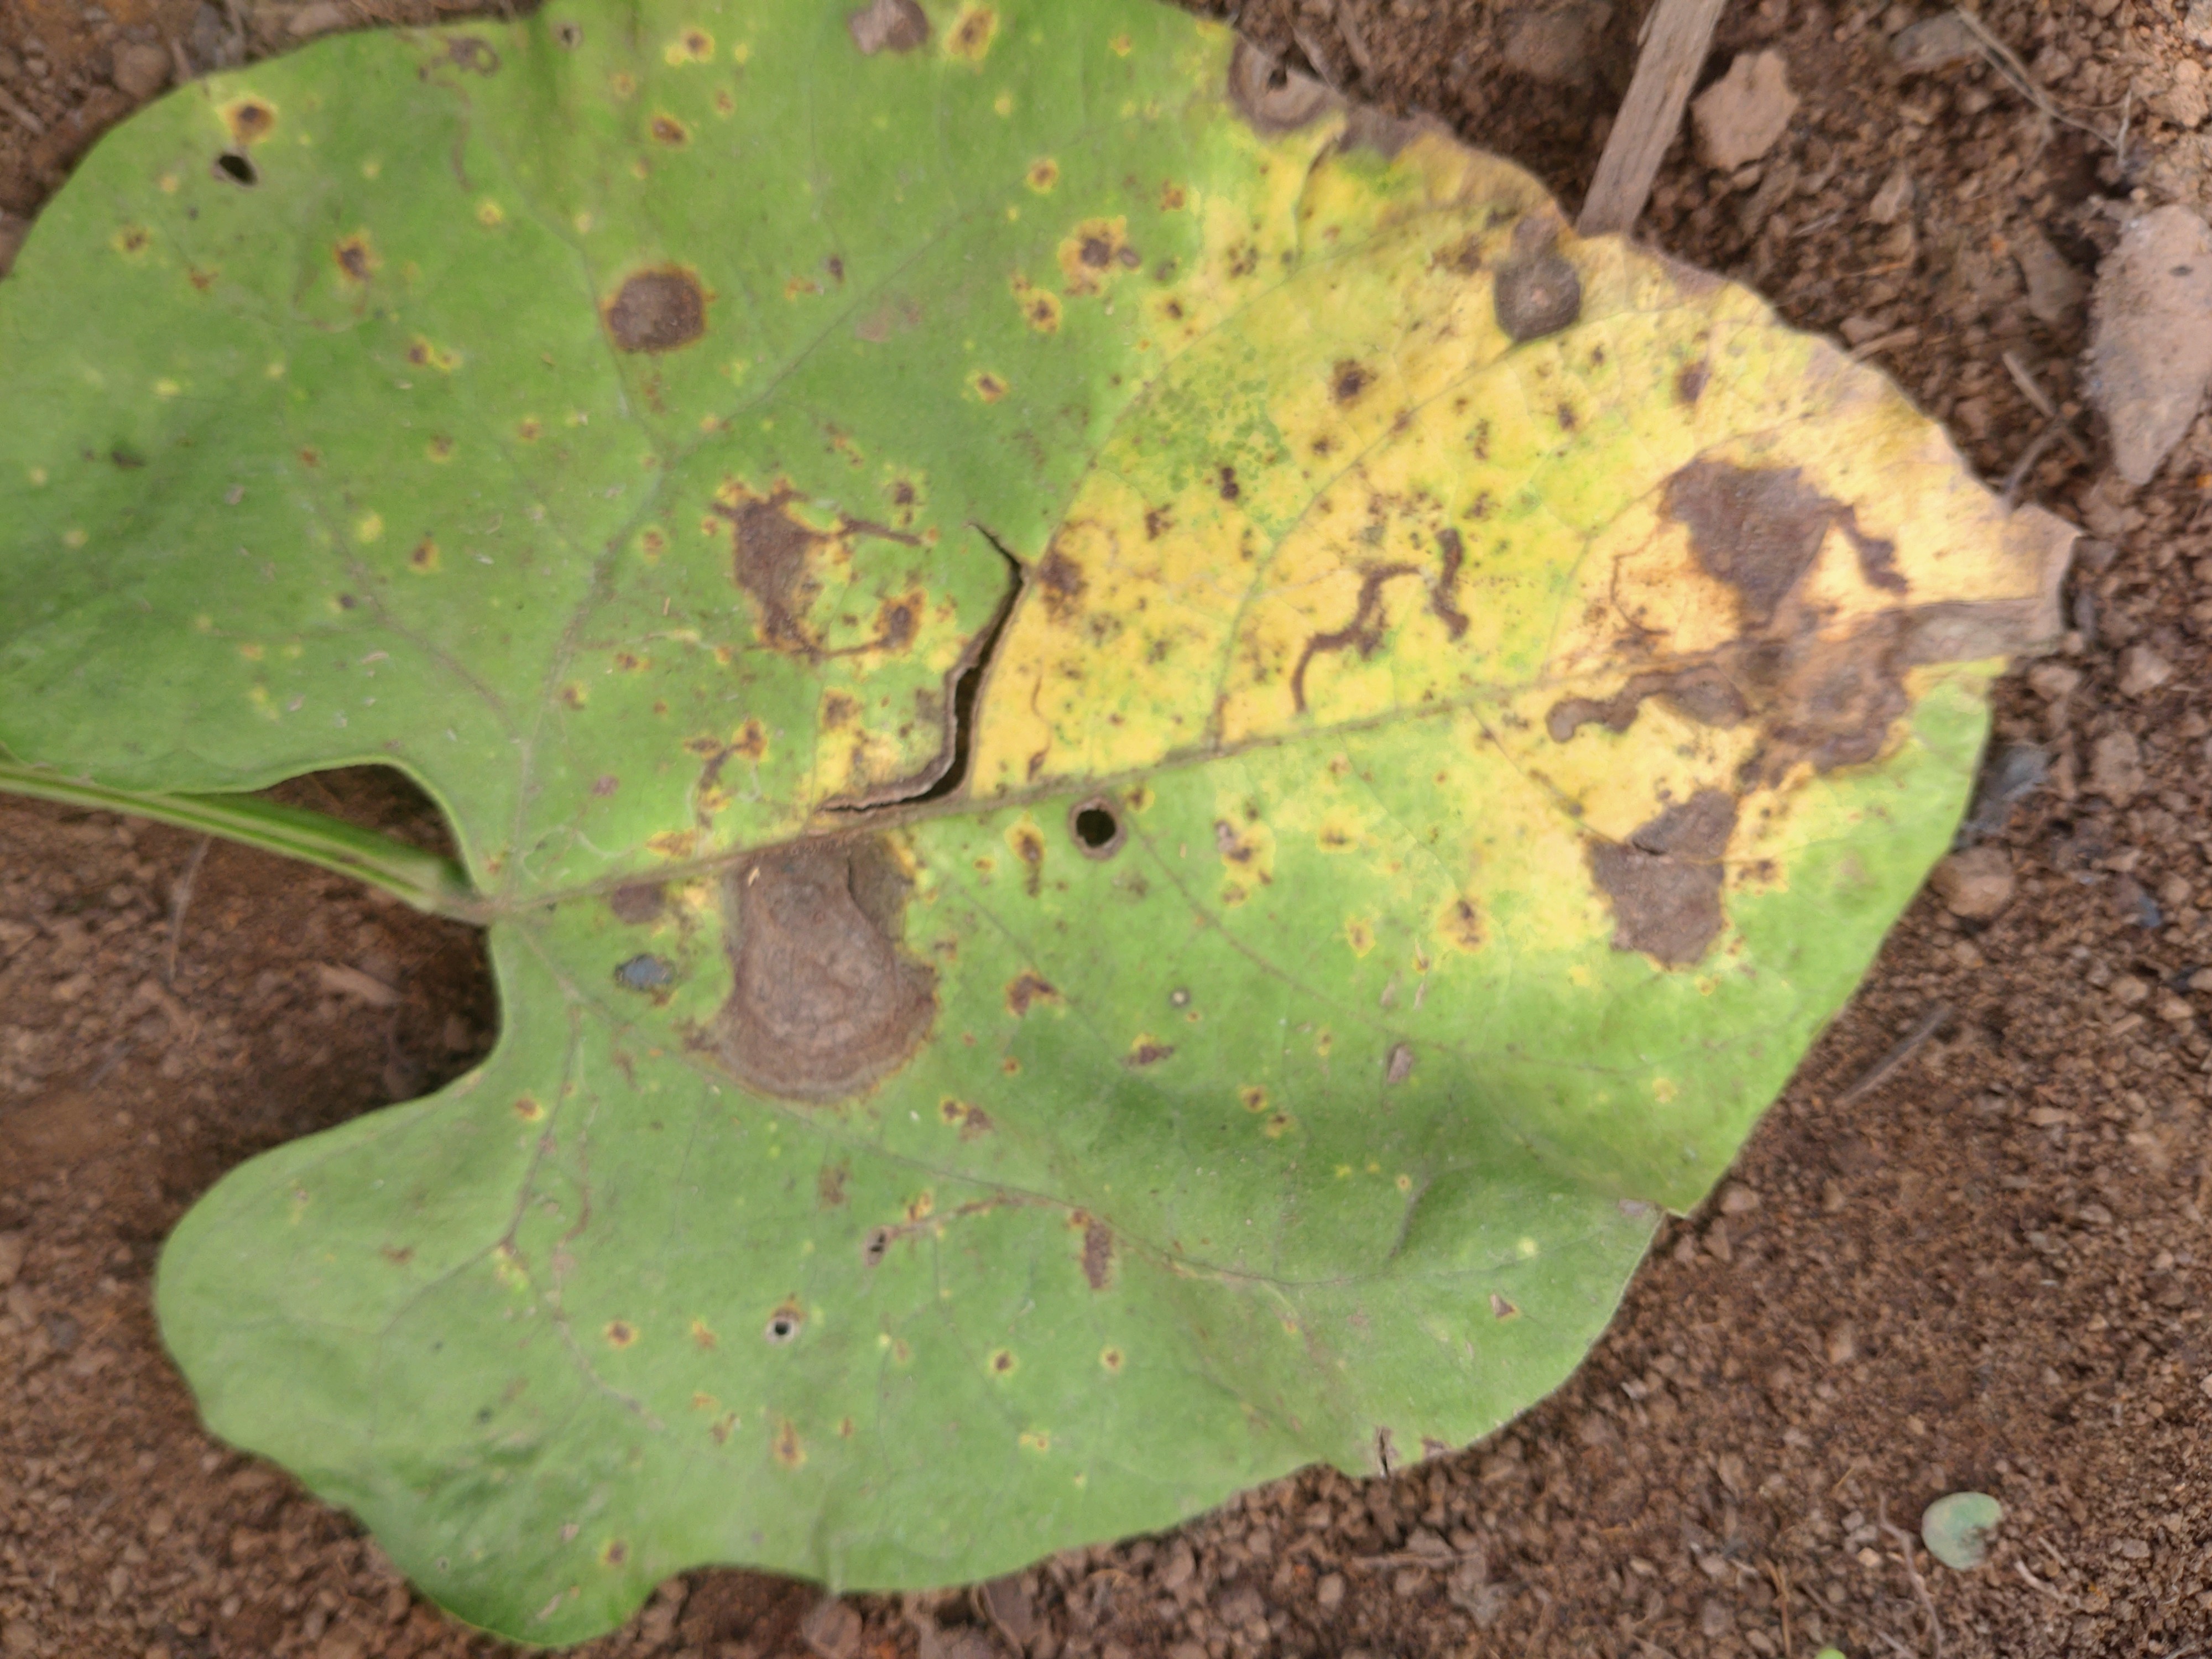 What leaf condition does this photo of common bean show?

rust
